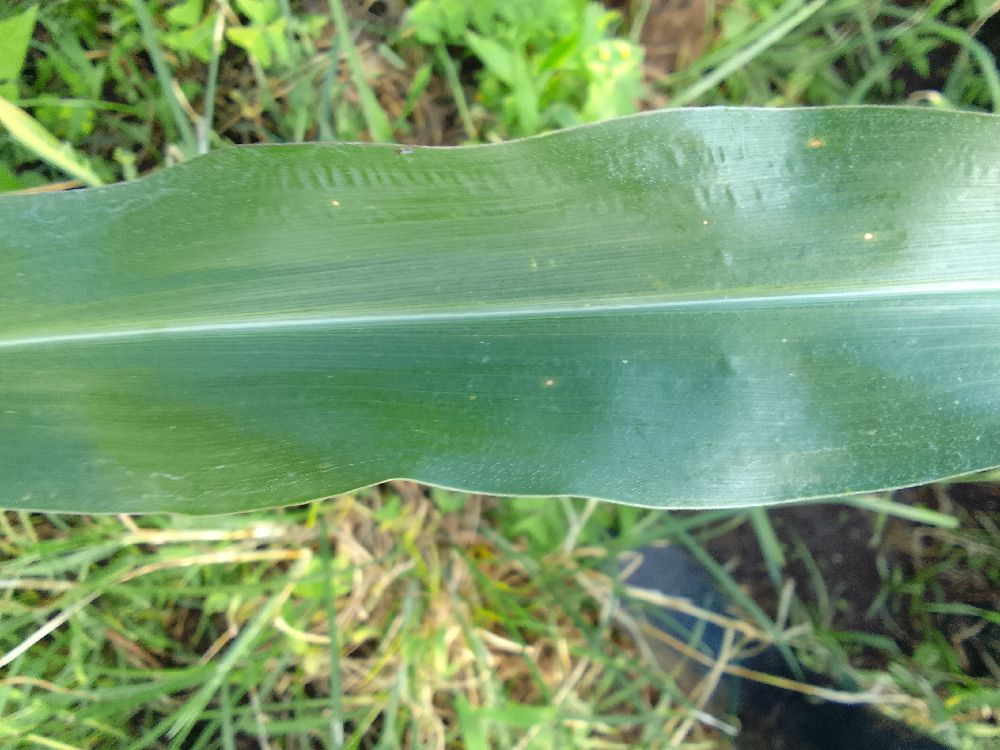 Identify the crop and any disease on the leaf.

maize, healthy
